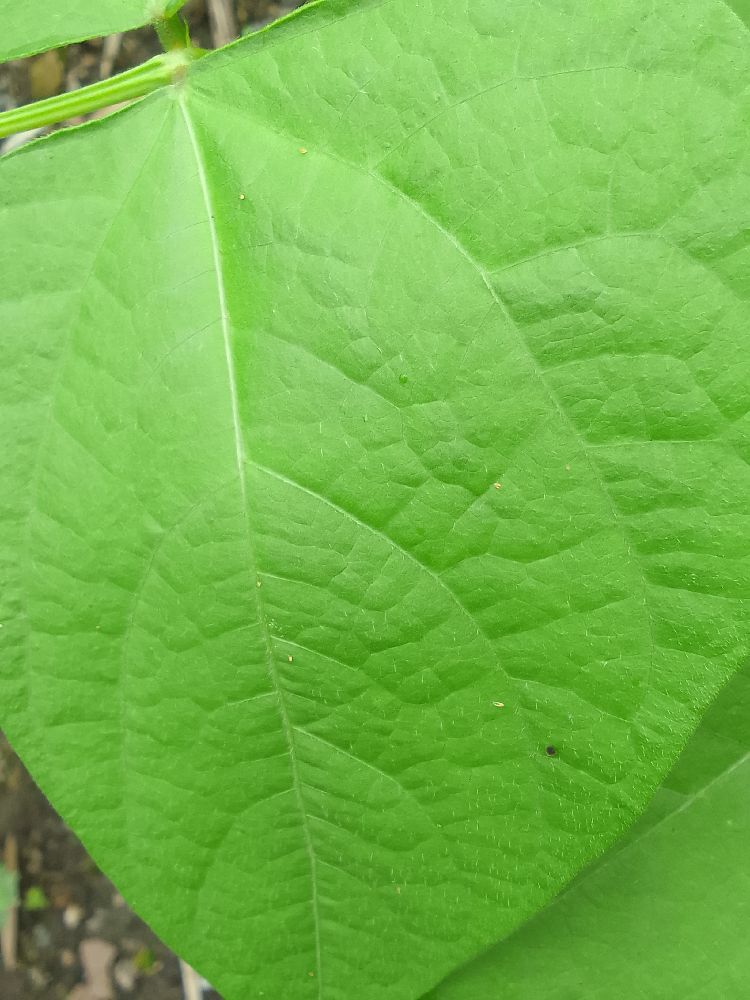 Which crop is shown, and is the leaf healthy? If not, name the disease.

common bean, healthy
